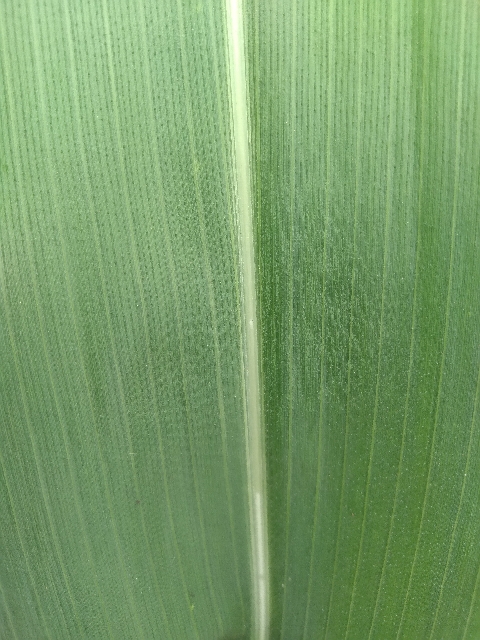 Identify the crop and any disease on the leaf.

maize, healthy
